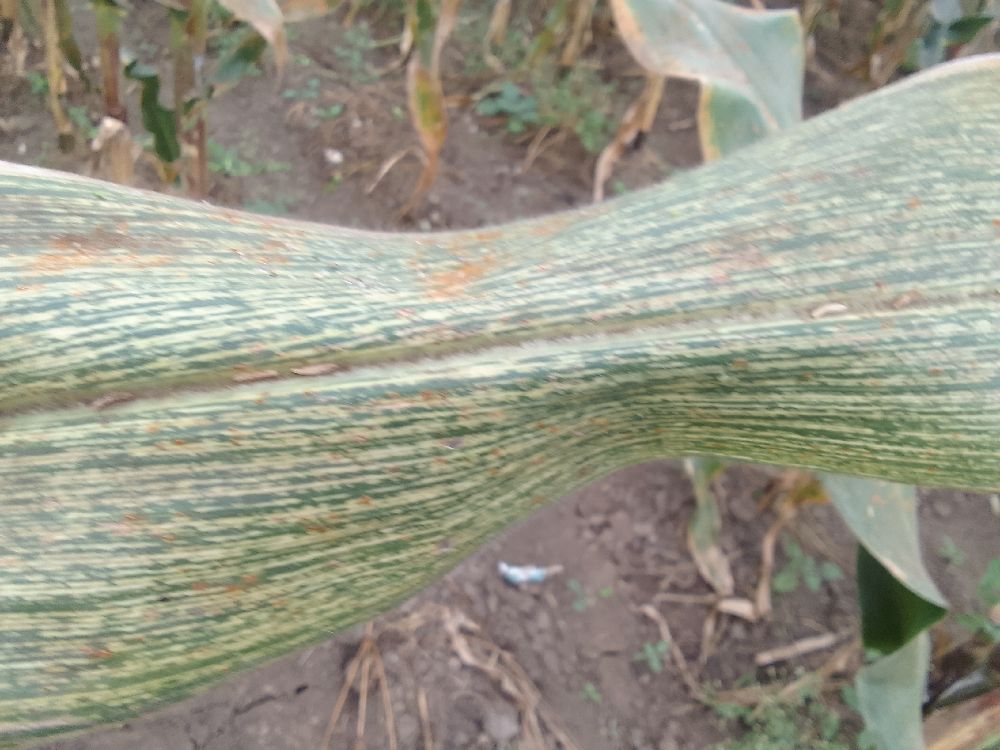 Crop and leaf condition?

maize, maize streak virus
